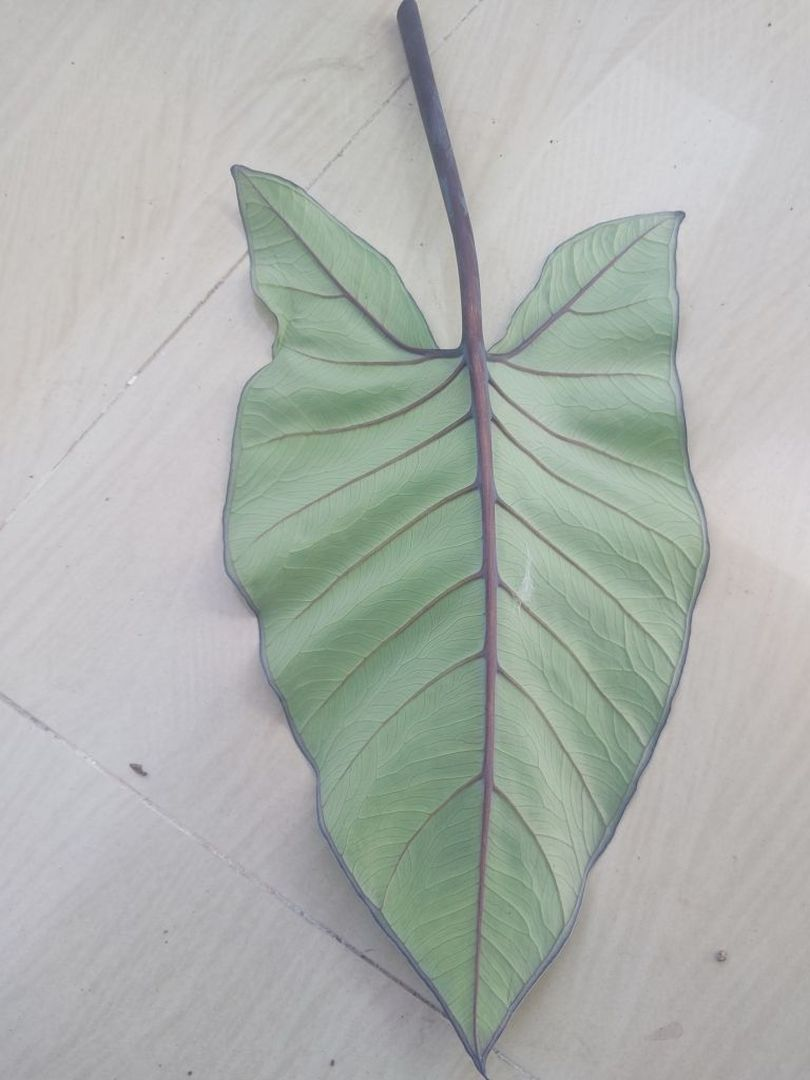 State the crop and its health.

taro, healthy
